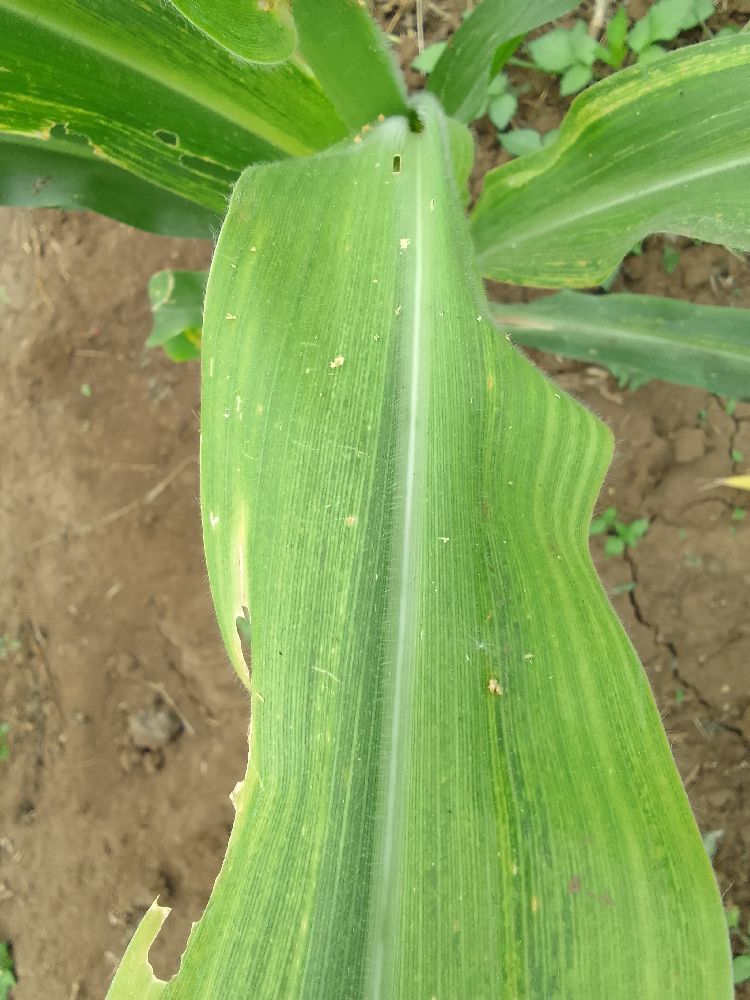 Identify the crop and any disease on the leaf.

maize, maize lethal necrosis
